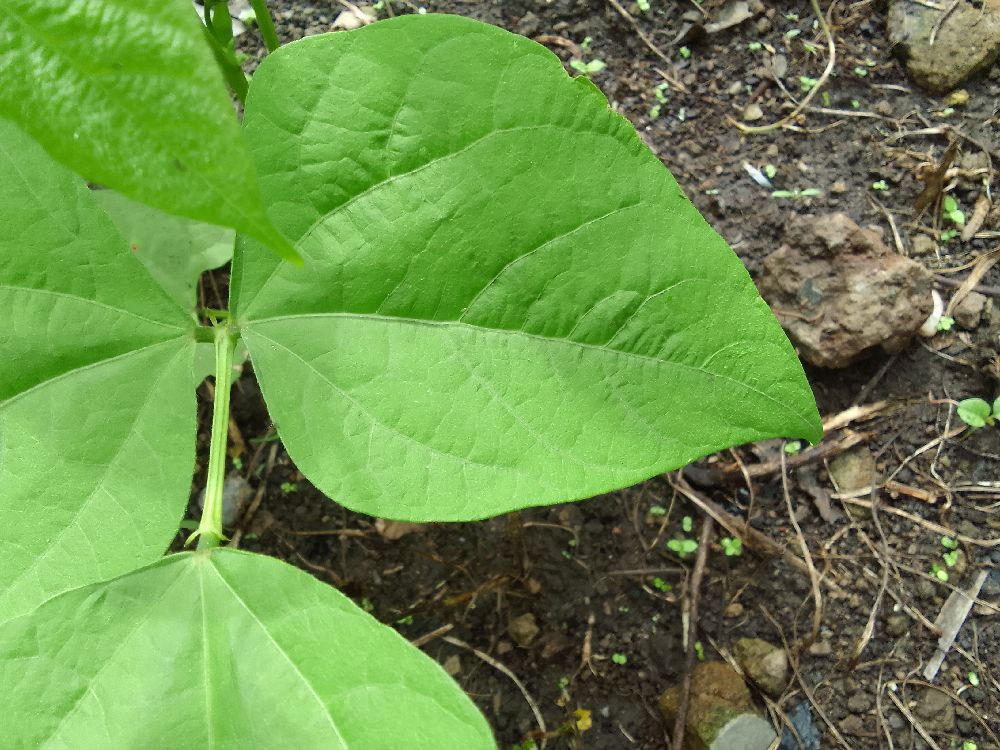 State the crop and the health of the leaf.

common bean, healthy
